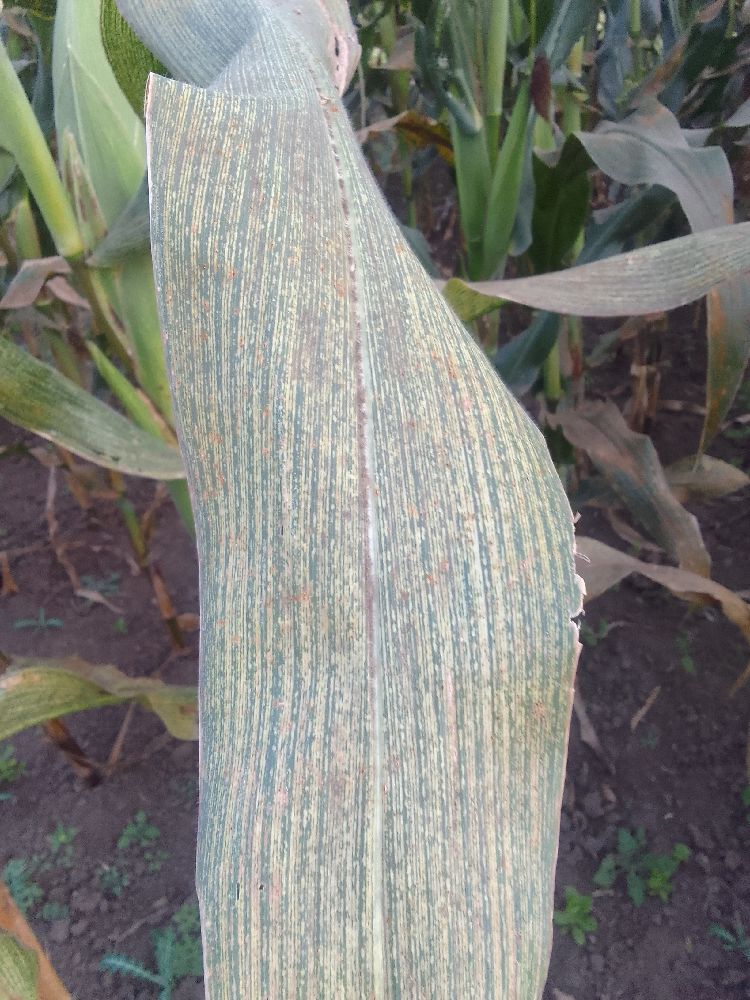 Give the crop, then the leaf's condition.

maize, maize streak virus
